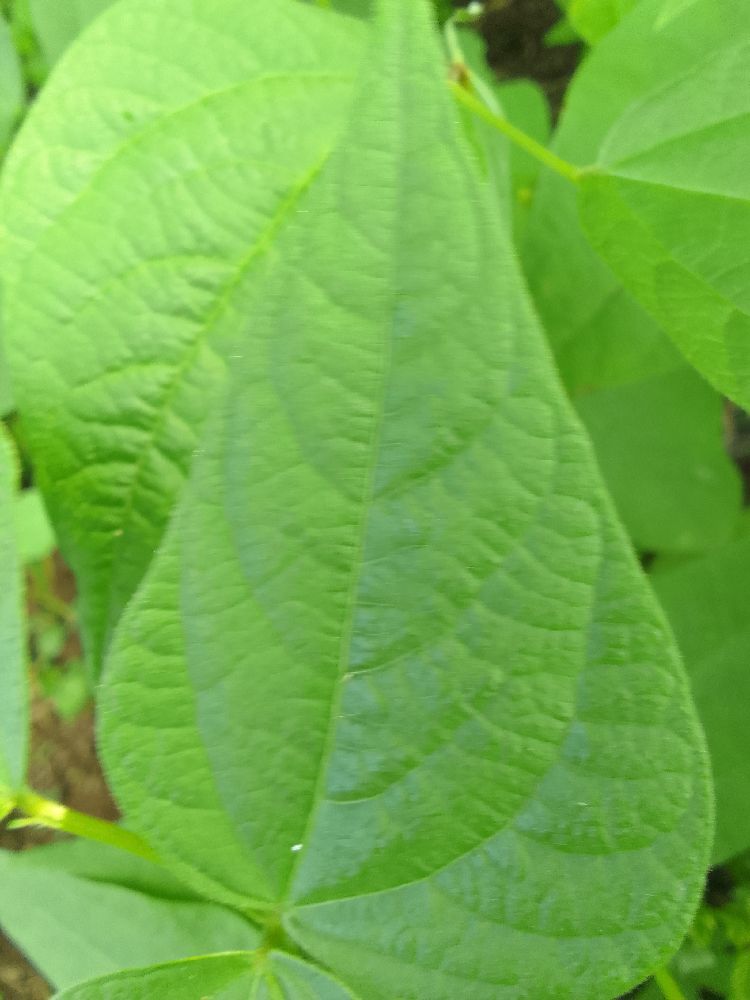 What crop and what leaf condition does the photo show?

common bean, healthy
